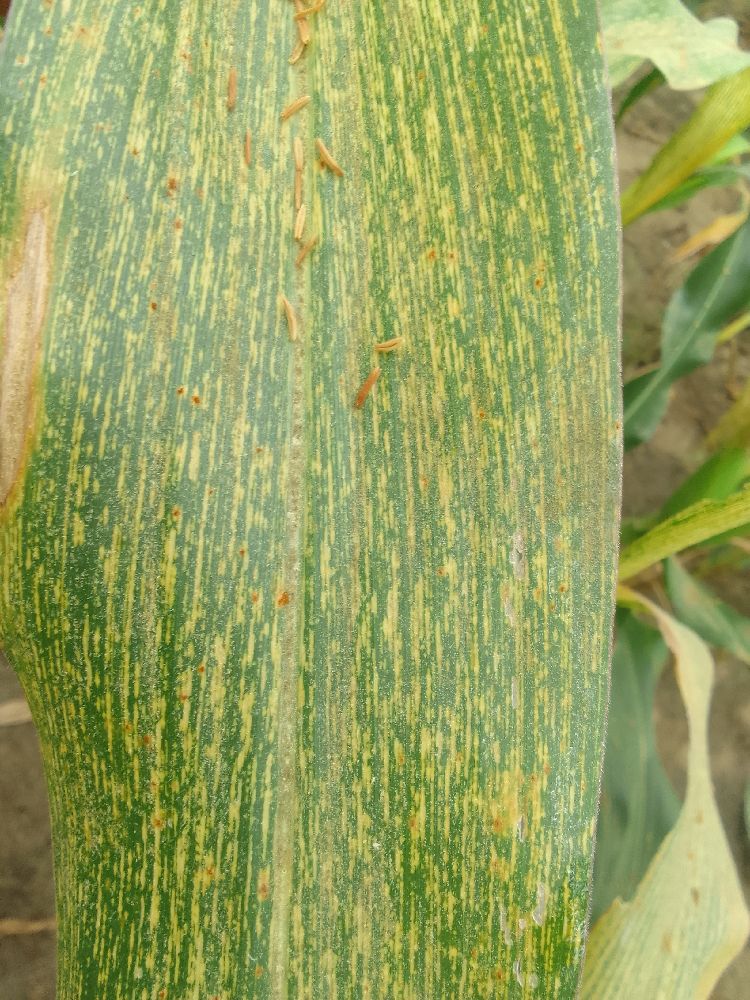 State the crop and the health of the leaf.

maize, maize streak virus
